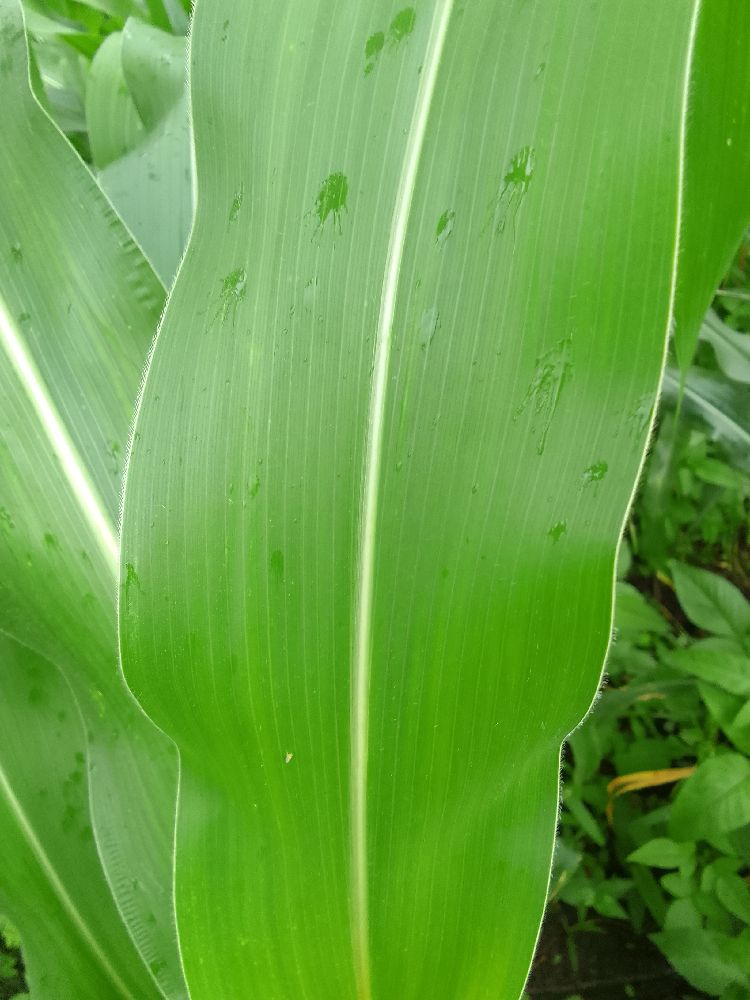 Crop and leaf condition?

maize, healthy
